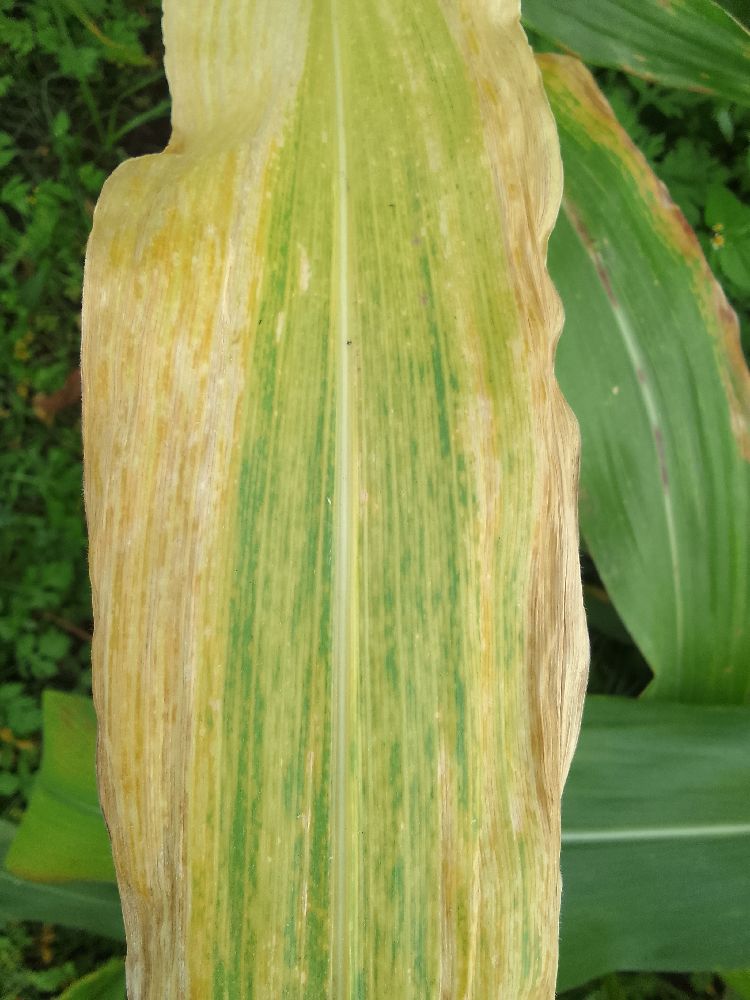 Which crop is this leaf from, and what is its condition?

maize, maize lethal necrosis
